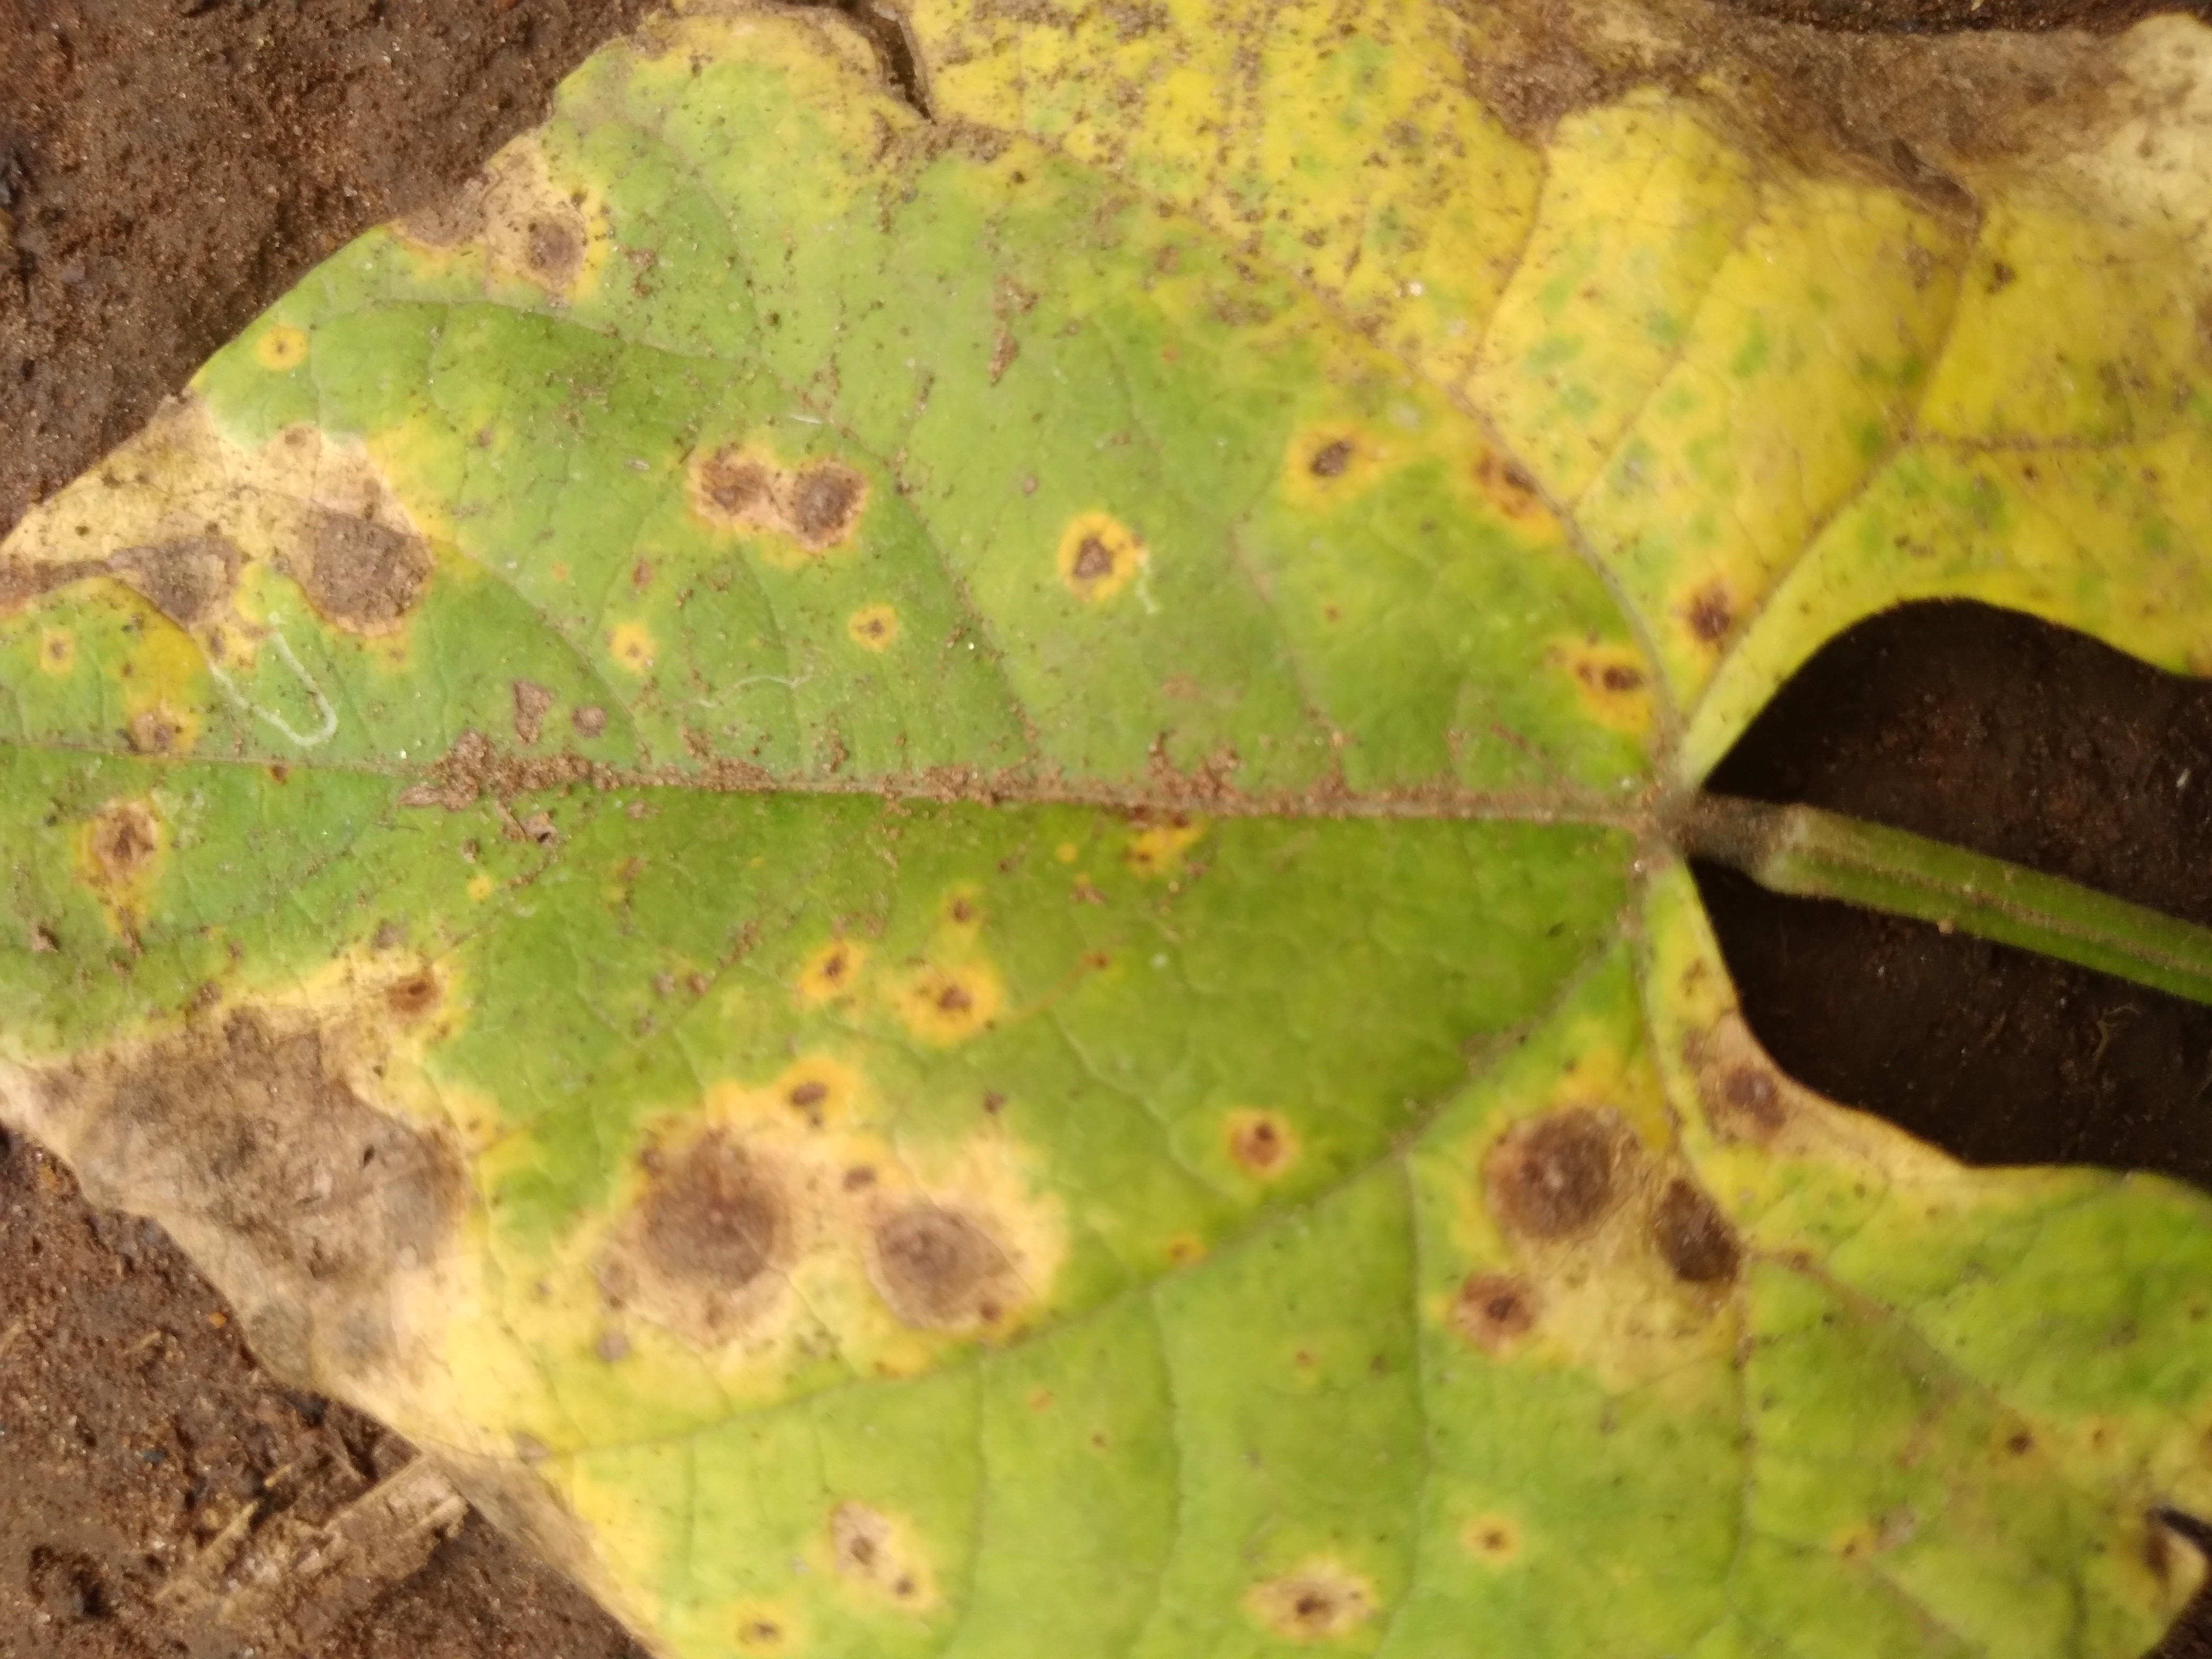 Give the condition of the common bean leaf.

rust
